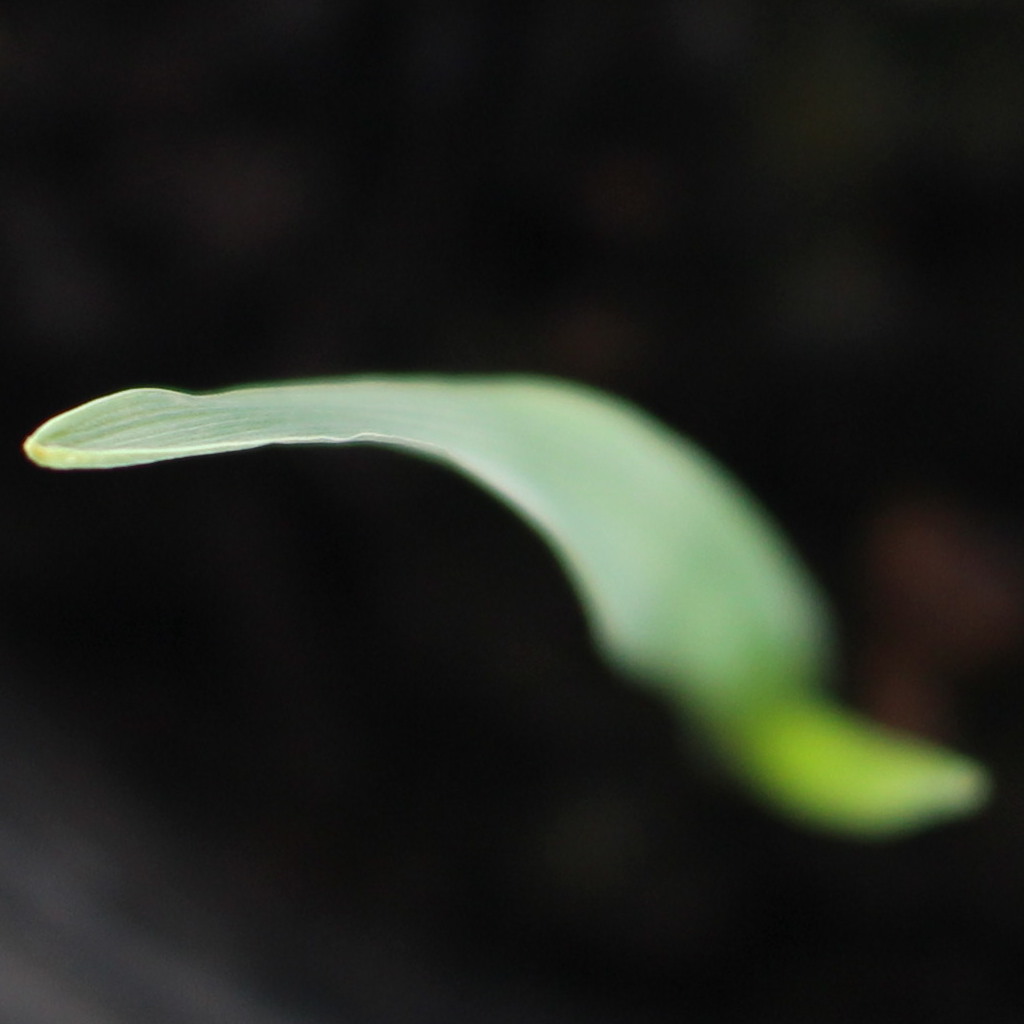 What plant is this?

Avena sterilis
